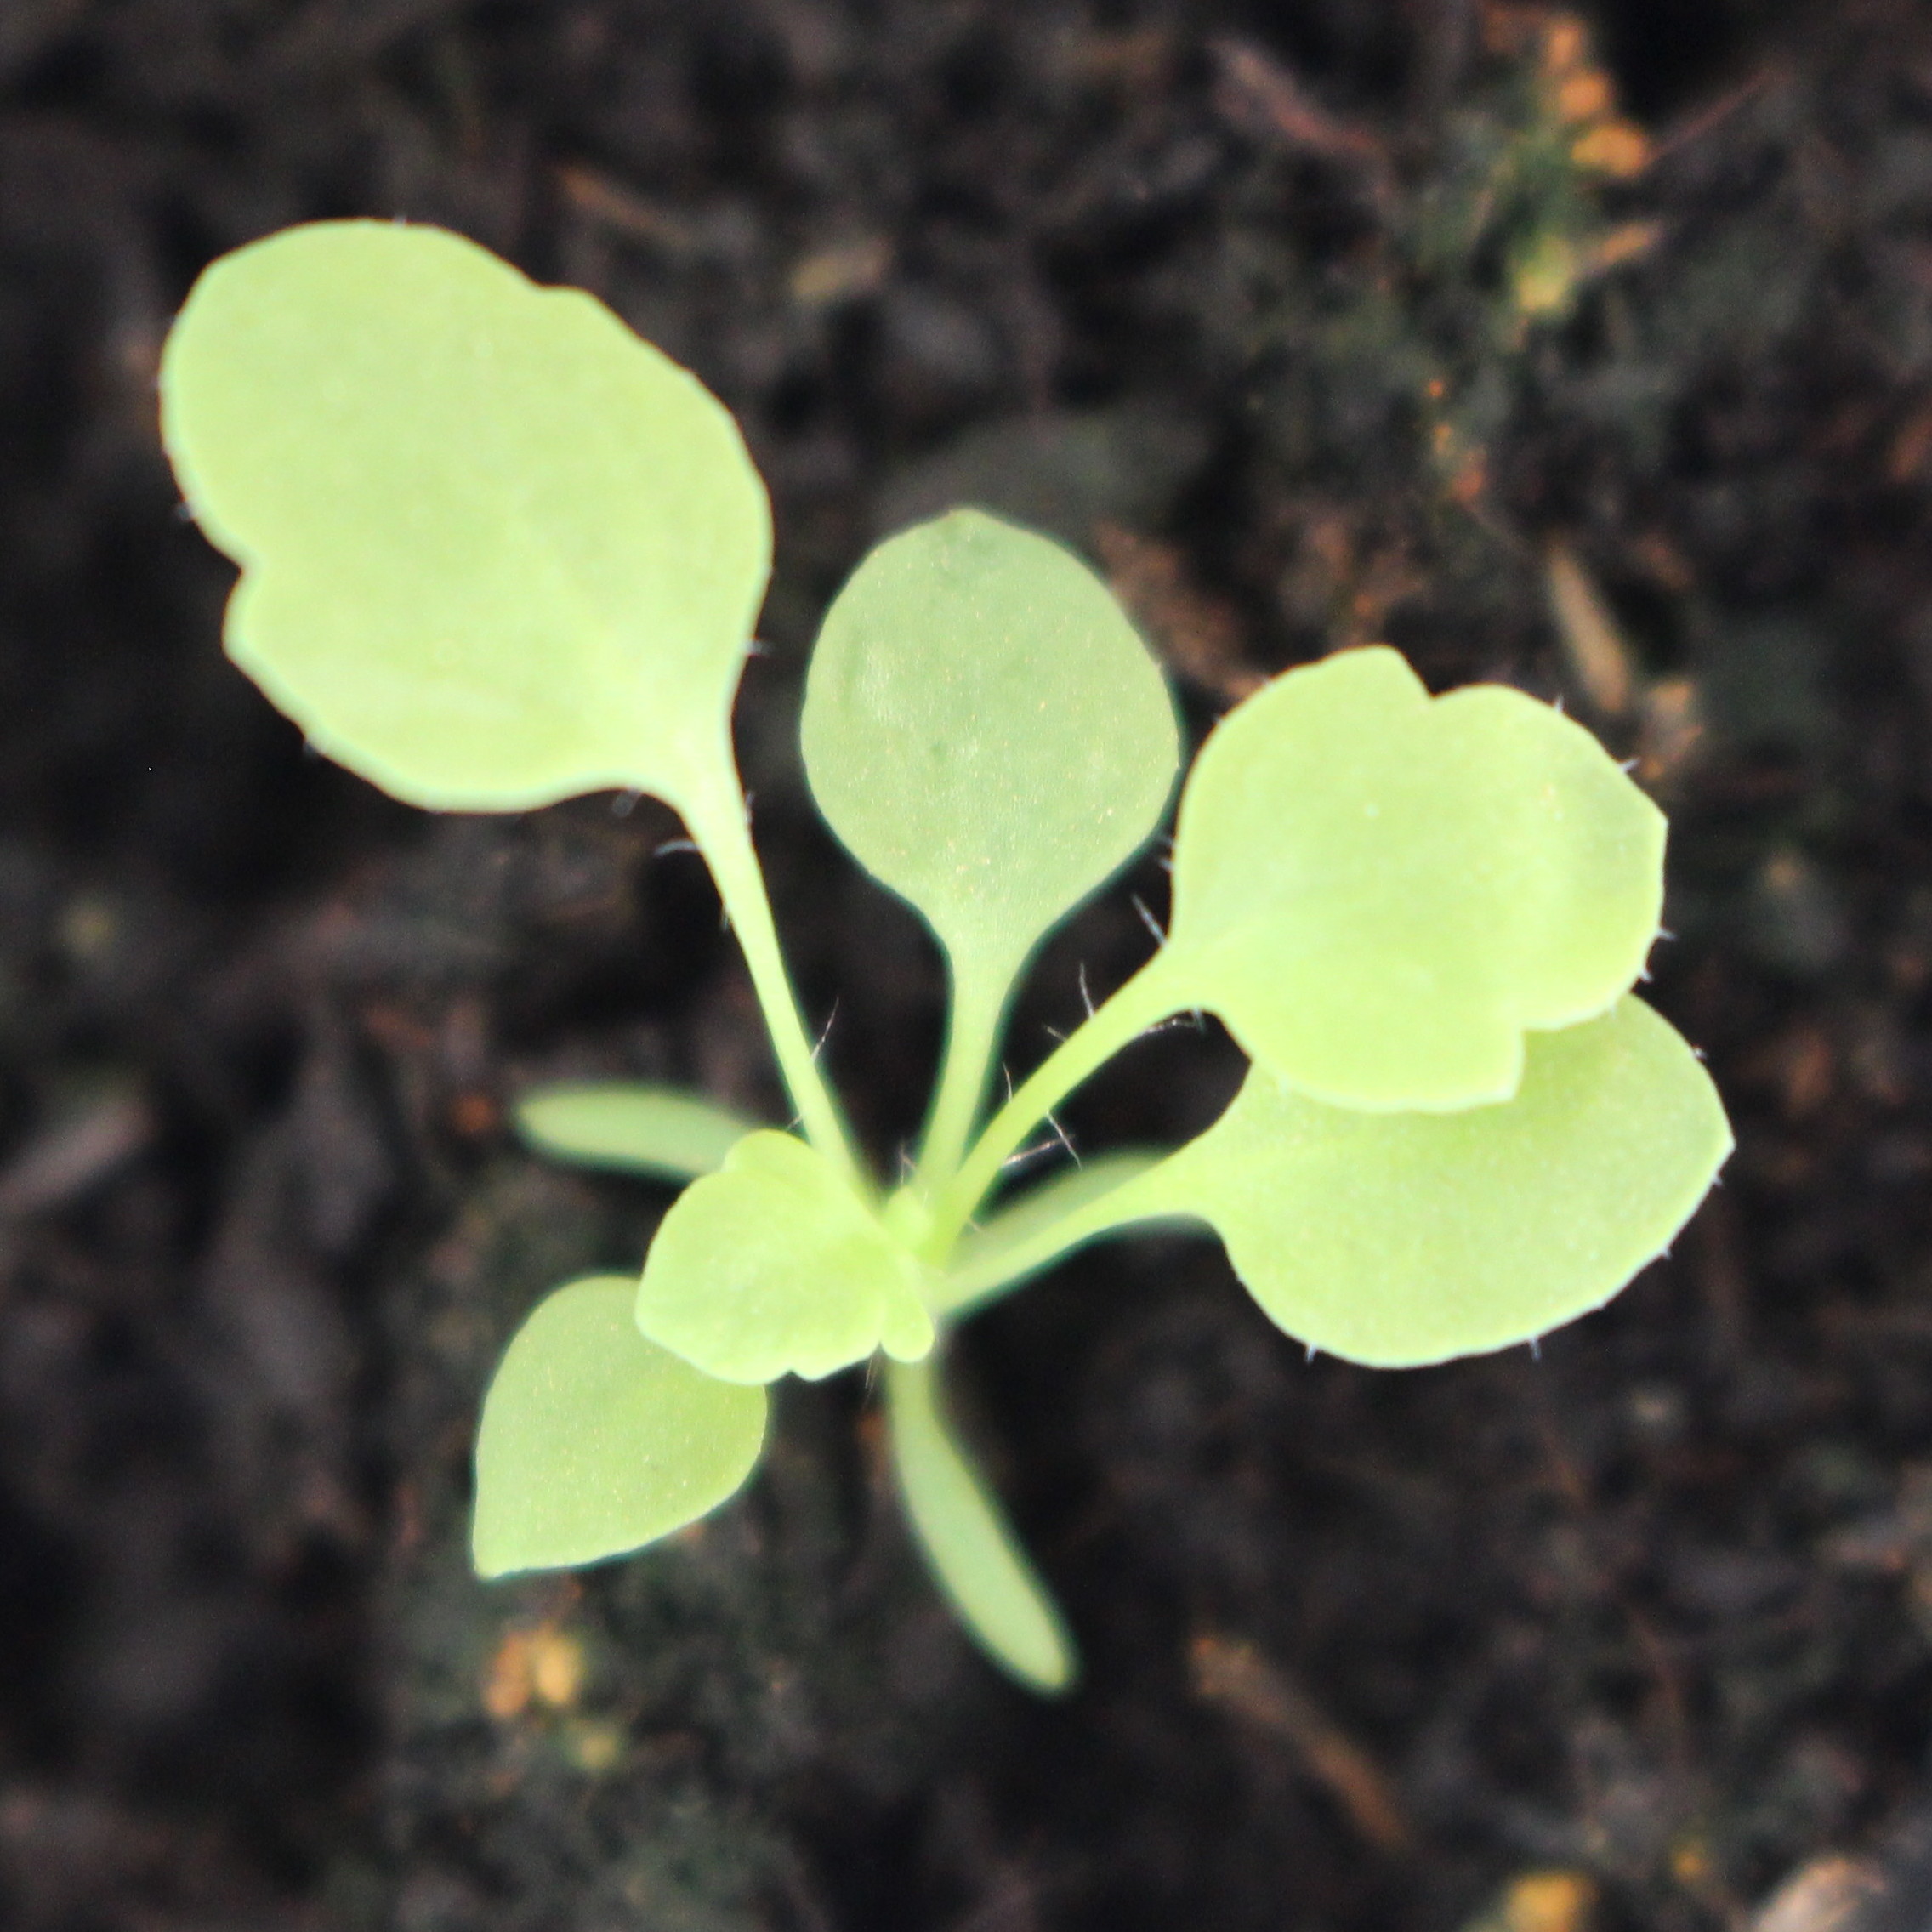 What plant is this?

Papaver rhoeas
